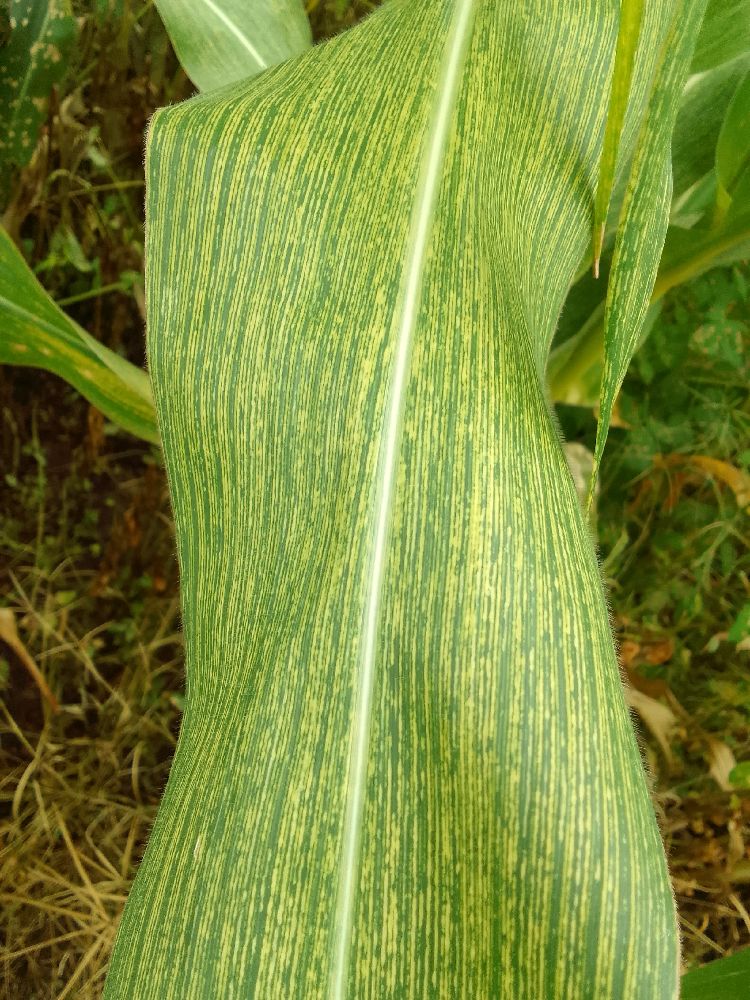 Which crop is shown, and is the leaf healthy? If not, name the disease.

maize, maize streak virus
